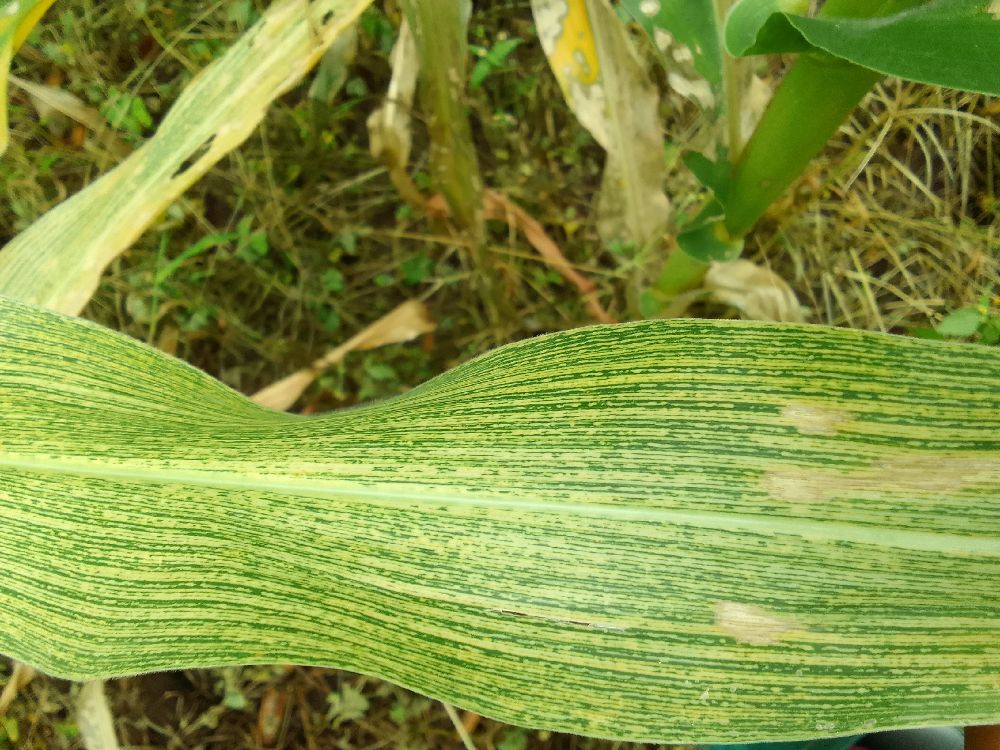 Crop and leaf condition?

maize, maize streak virus
